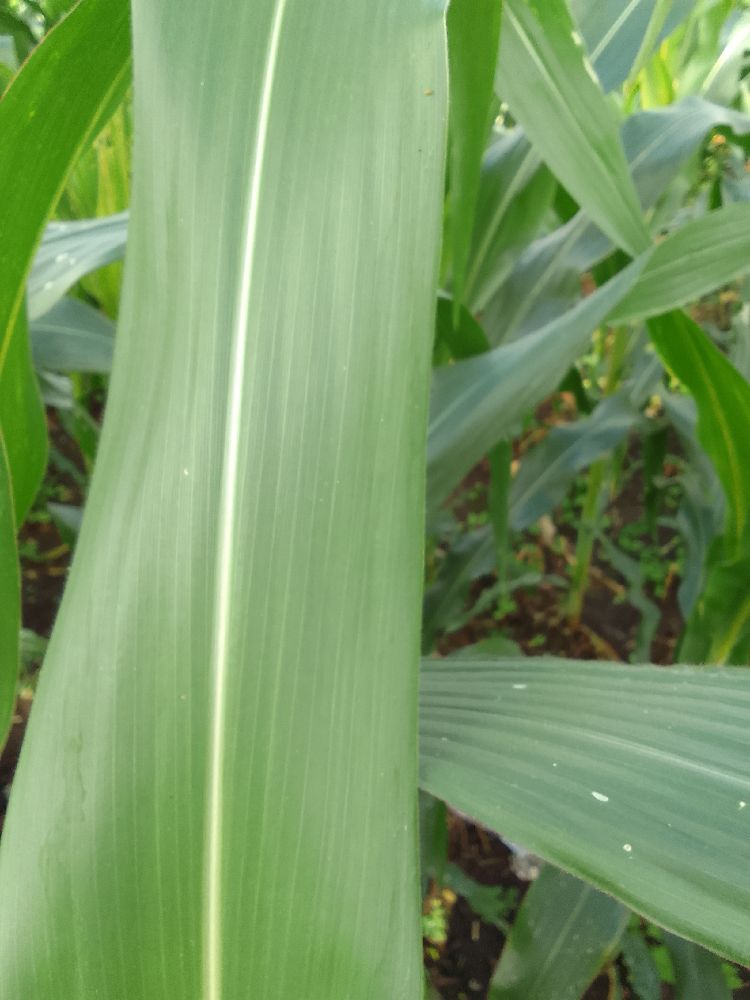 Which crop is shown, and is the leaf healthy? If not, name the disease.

maize, healthy
